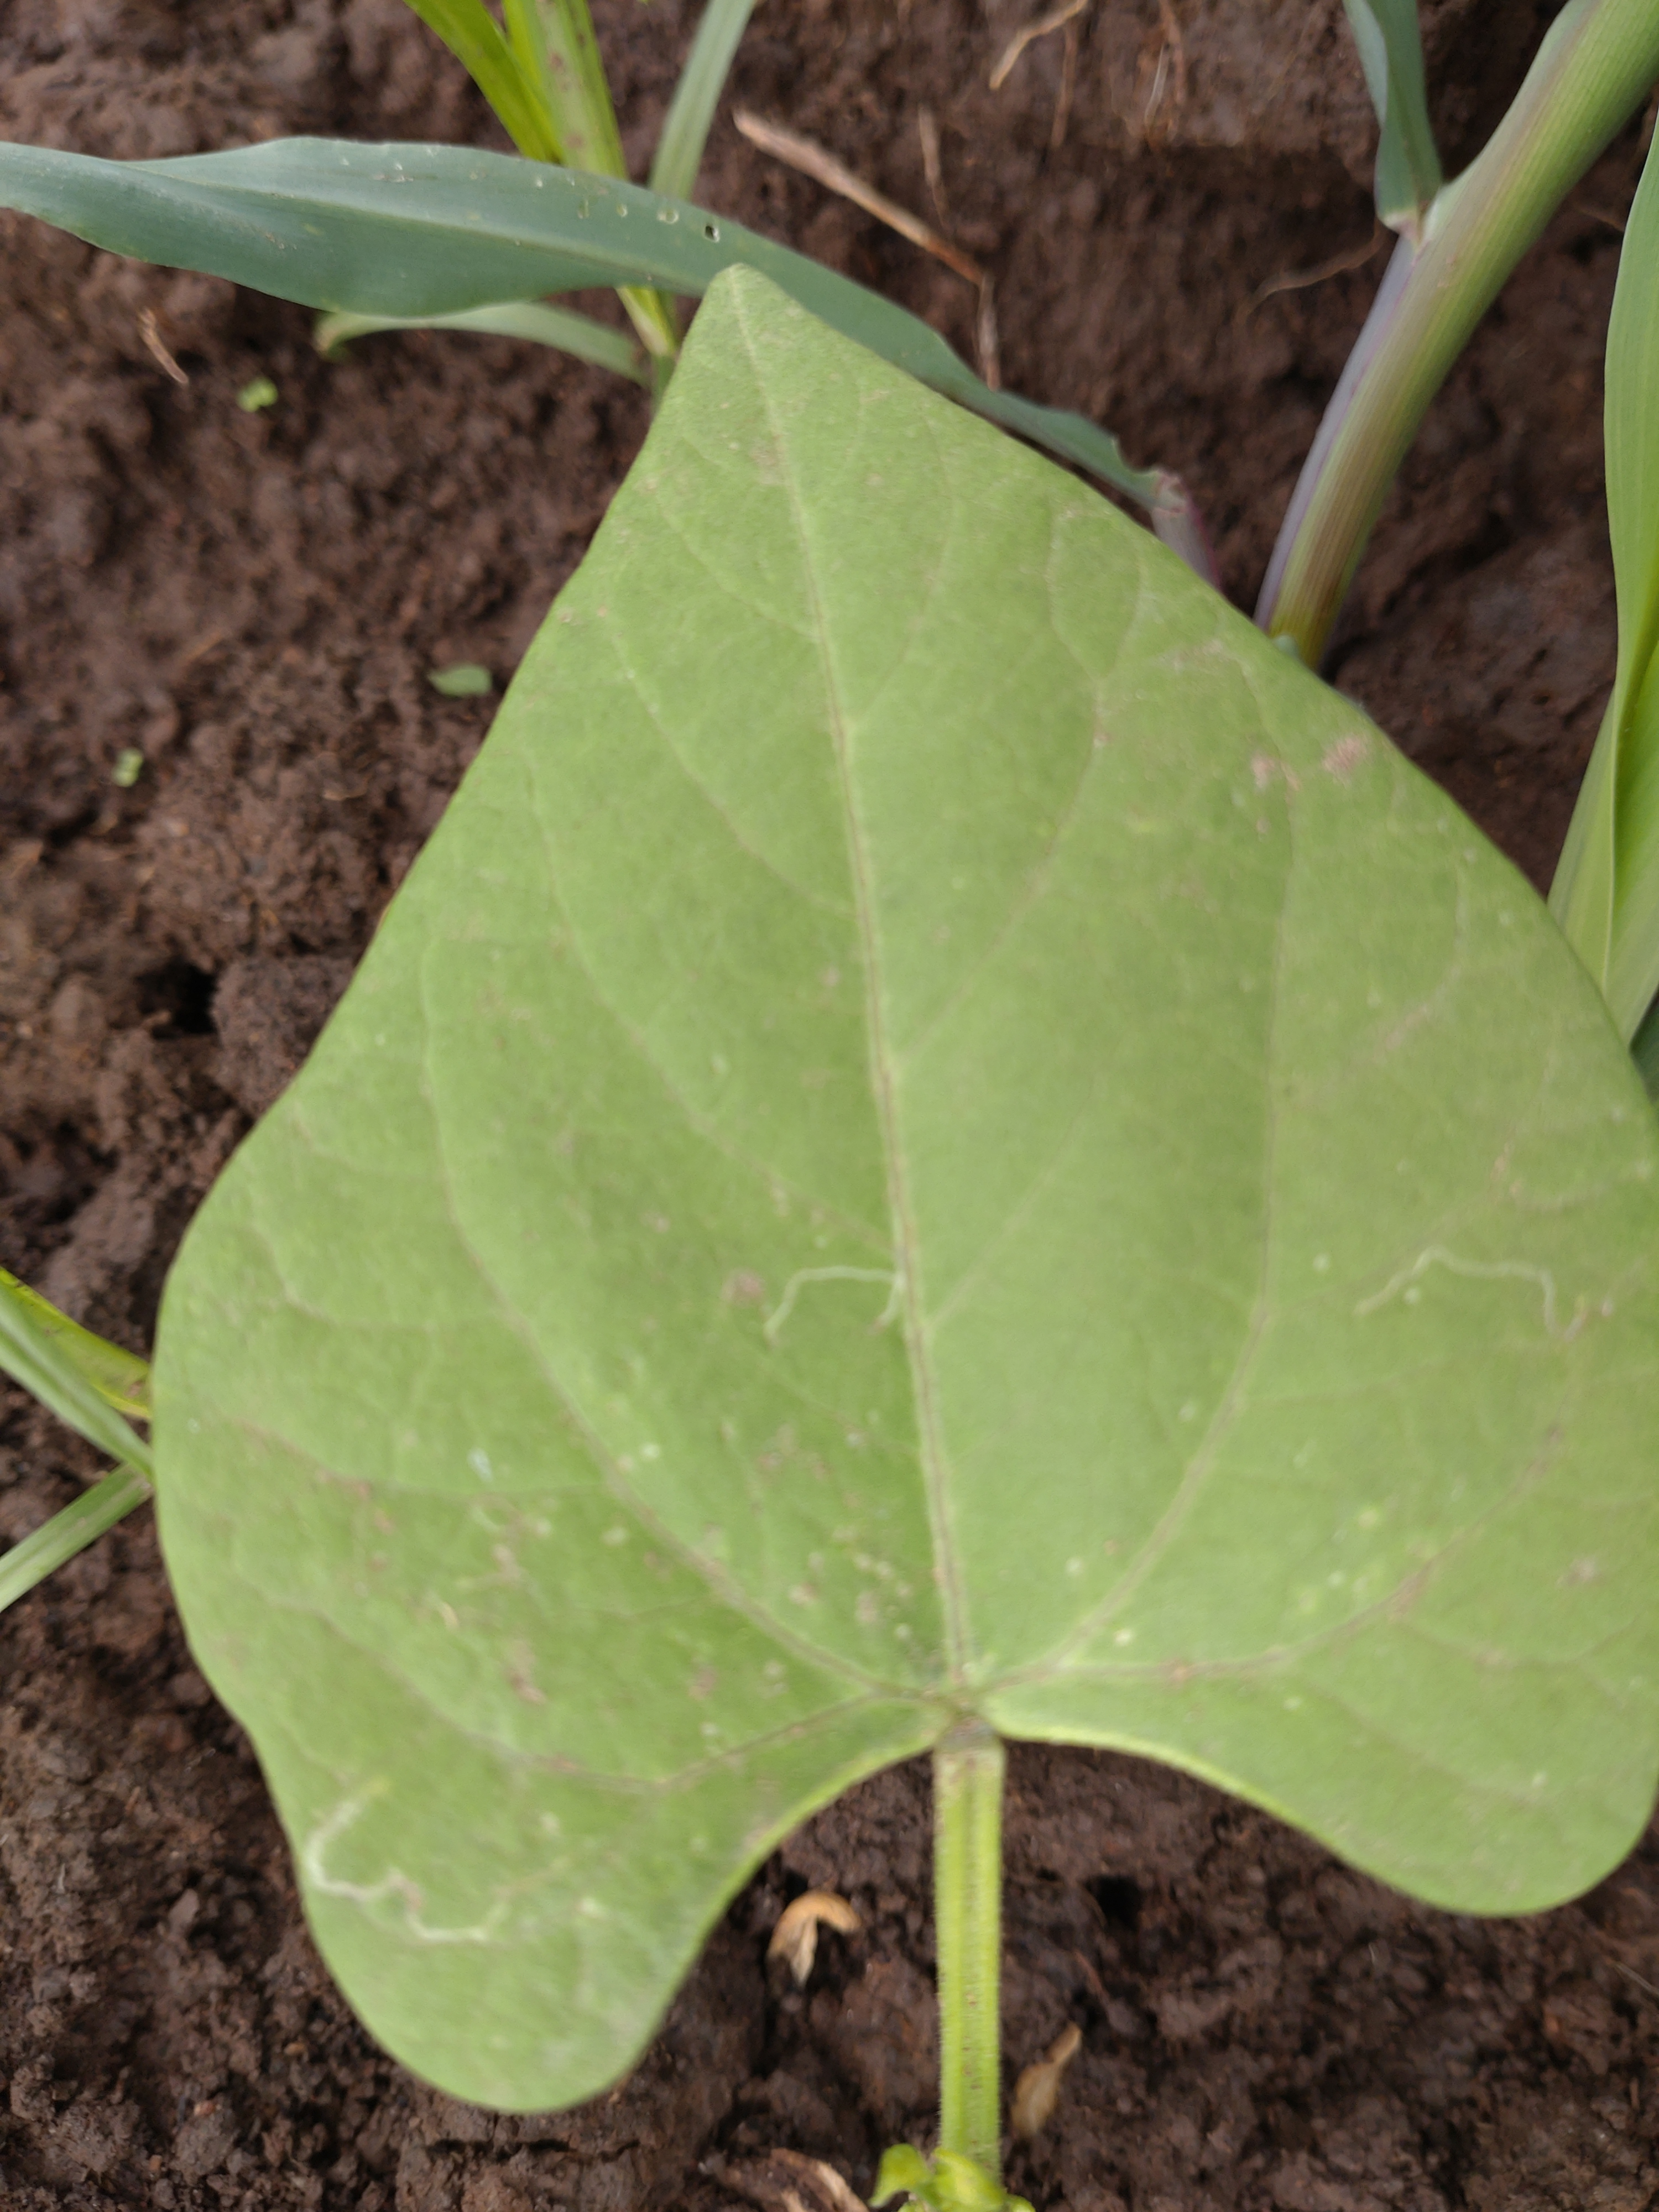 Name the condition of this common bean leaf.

healthy
